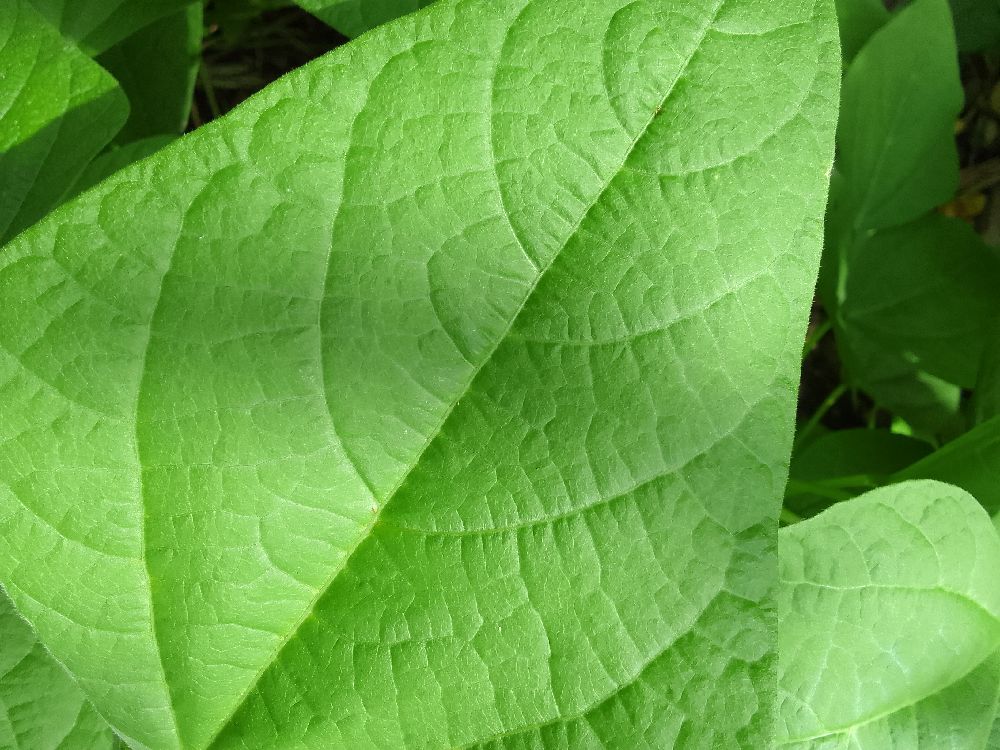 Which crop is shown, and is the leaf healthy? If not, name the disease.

common bean, healthy
